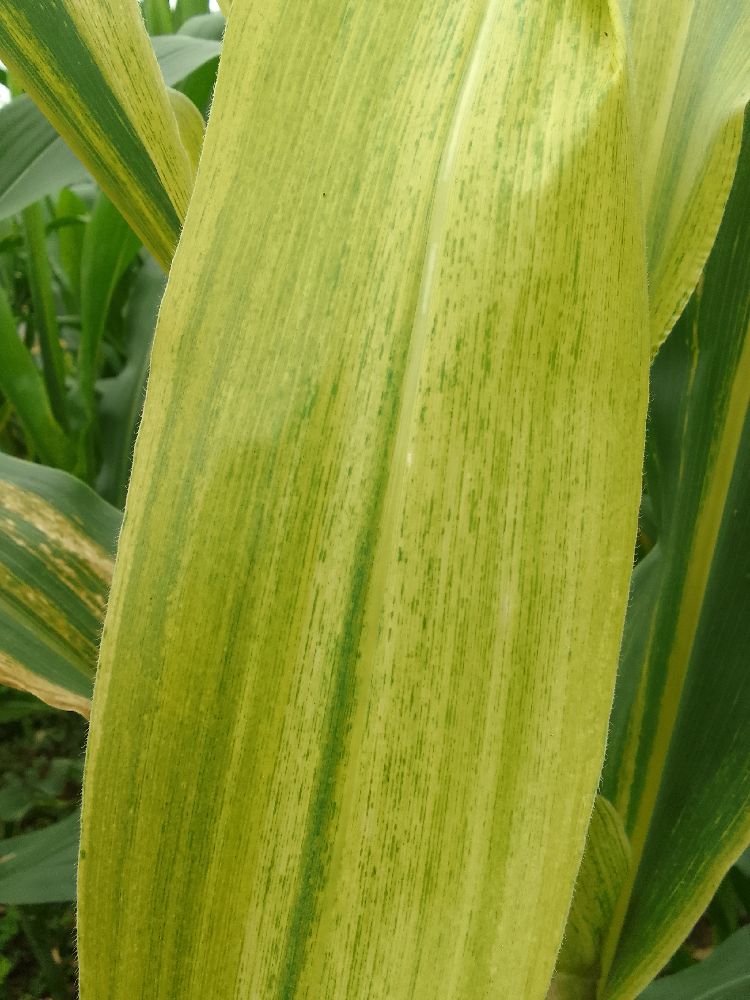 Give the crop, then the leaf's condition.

maize, maize lethal necrosis
